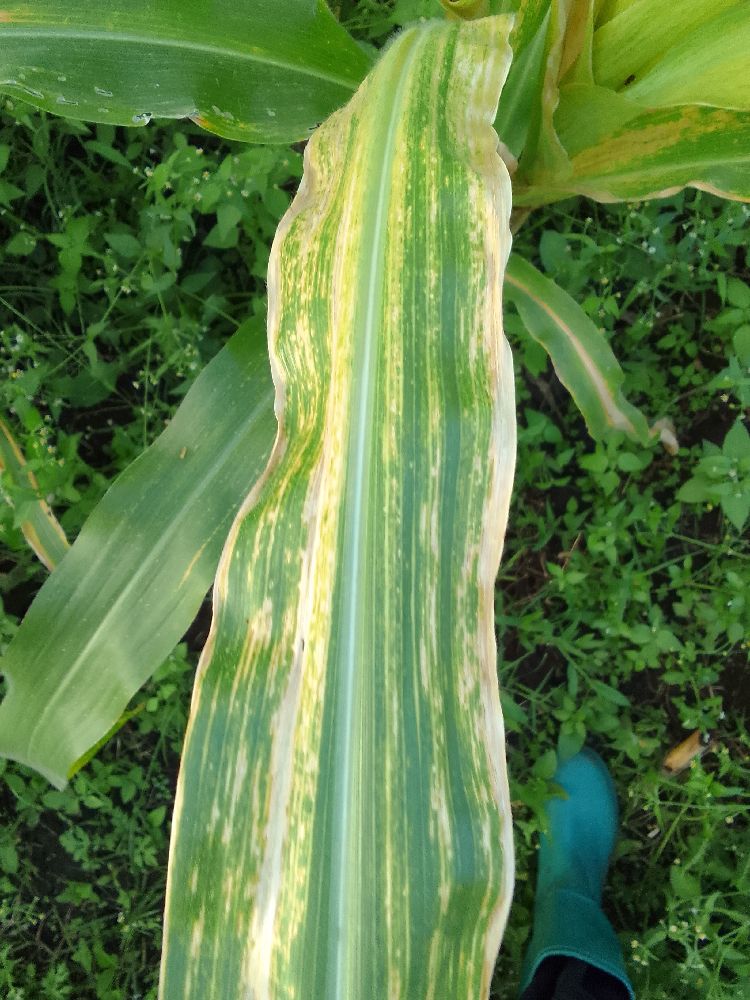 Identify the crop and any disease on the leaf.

maize, maize lethal necrosis
